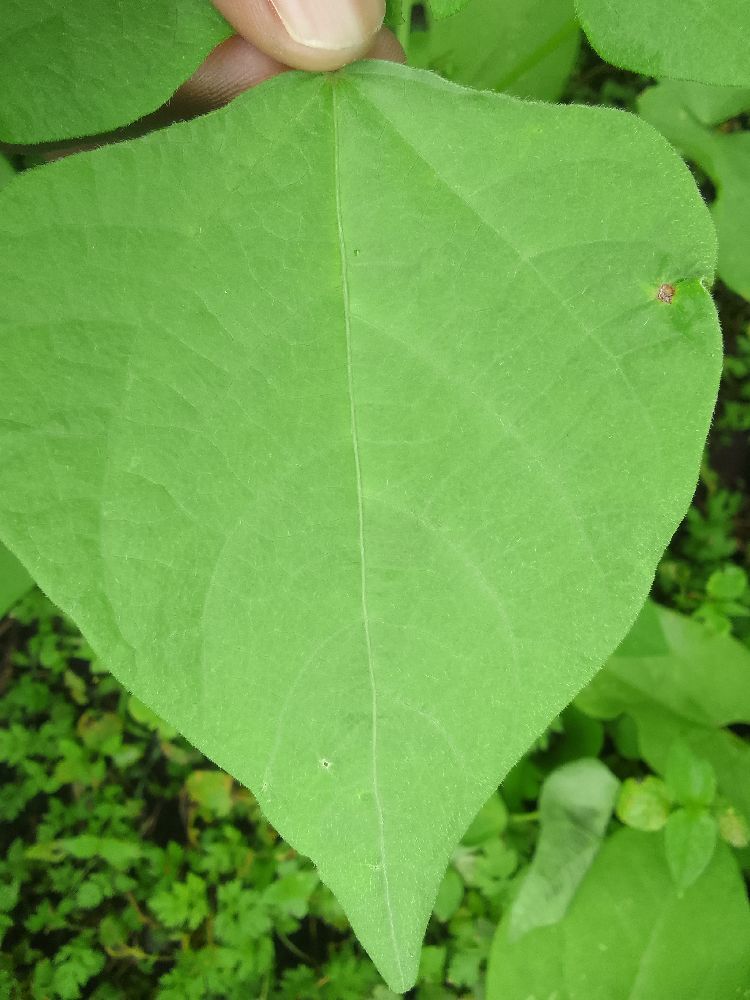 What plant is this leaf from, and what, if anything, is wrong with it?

common bean, healthy
